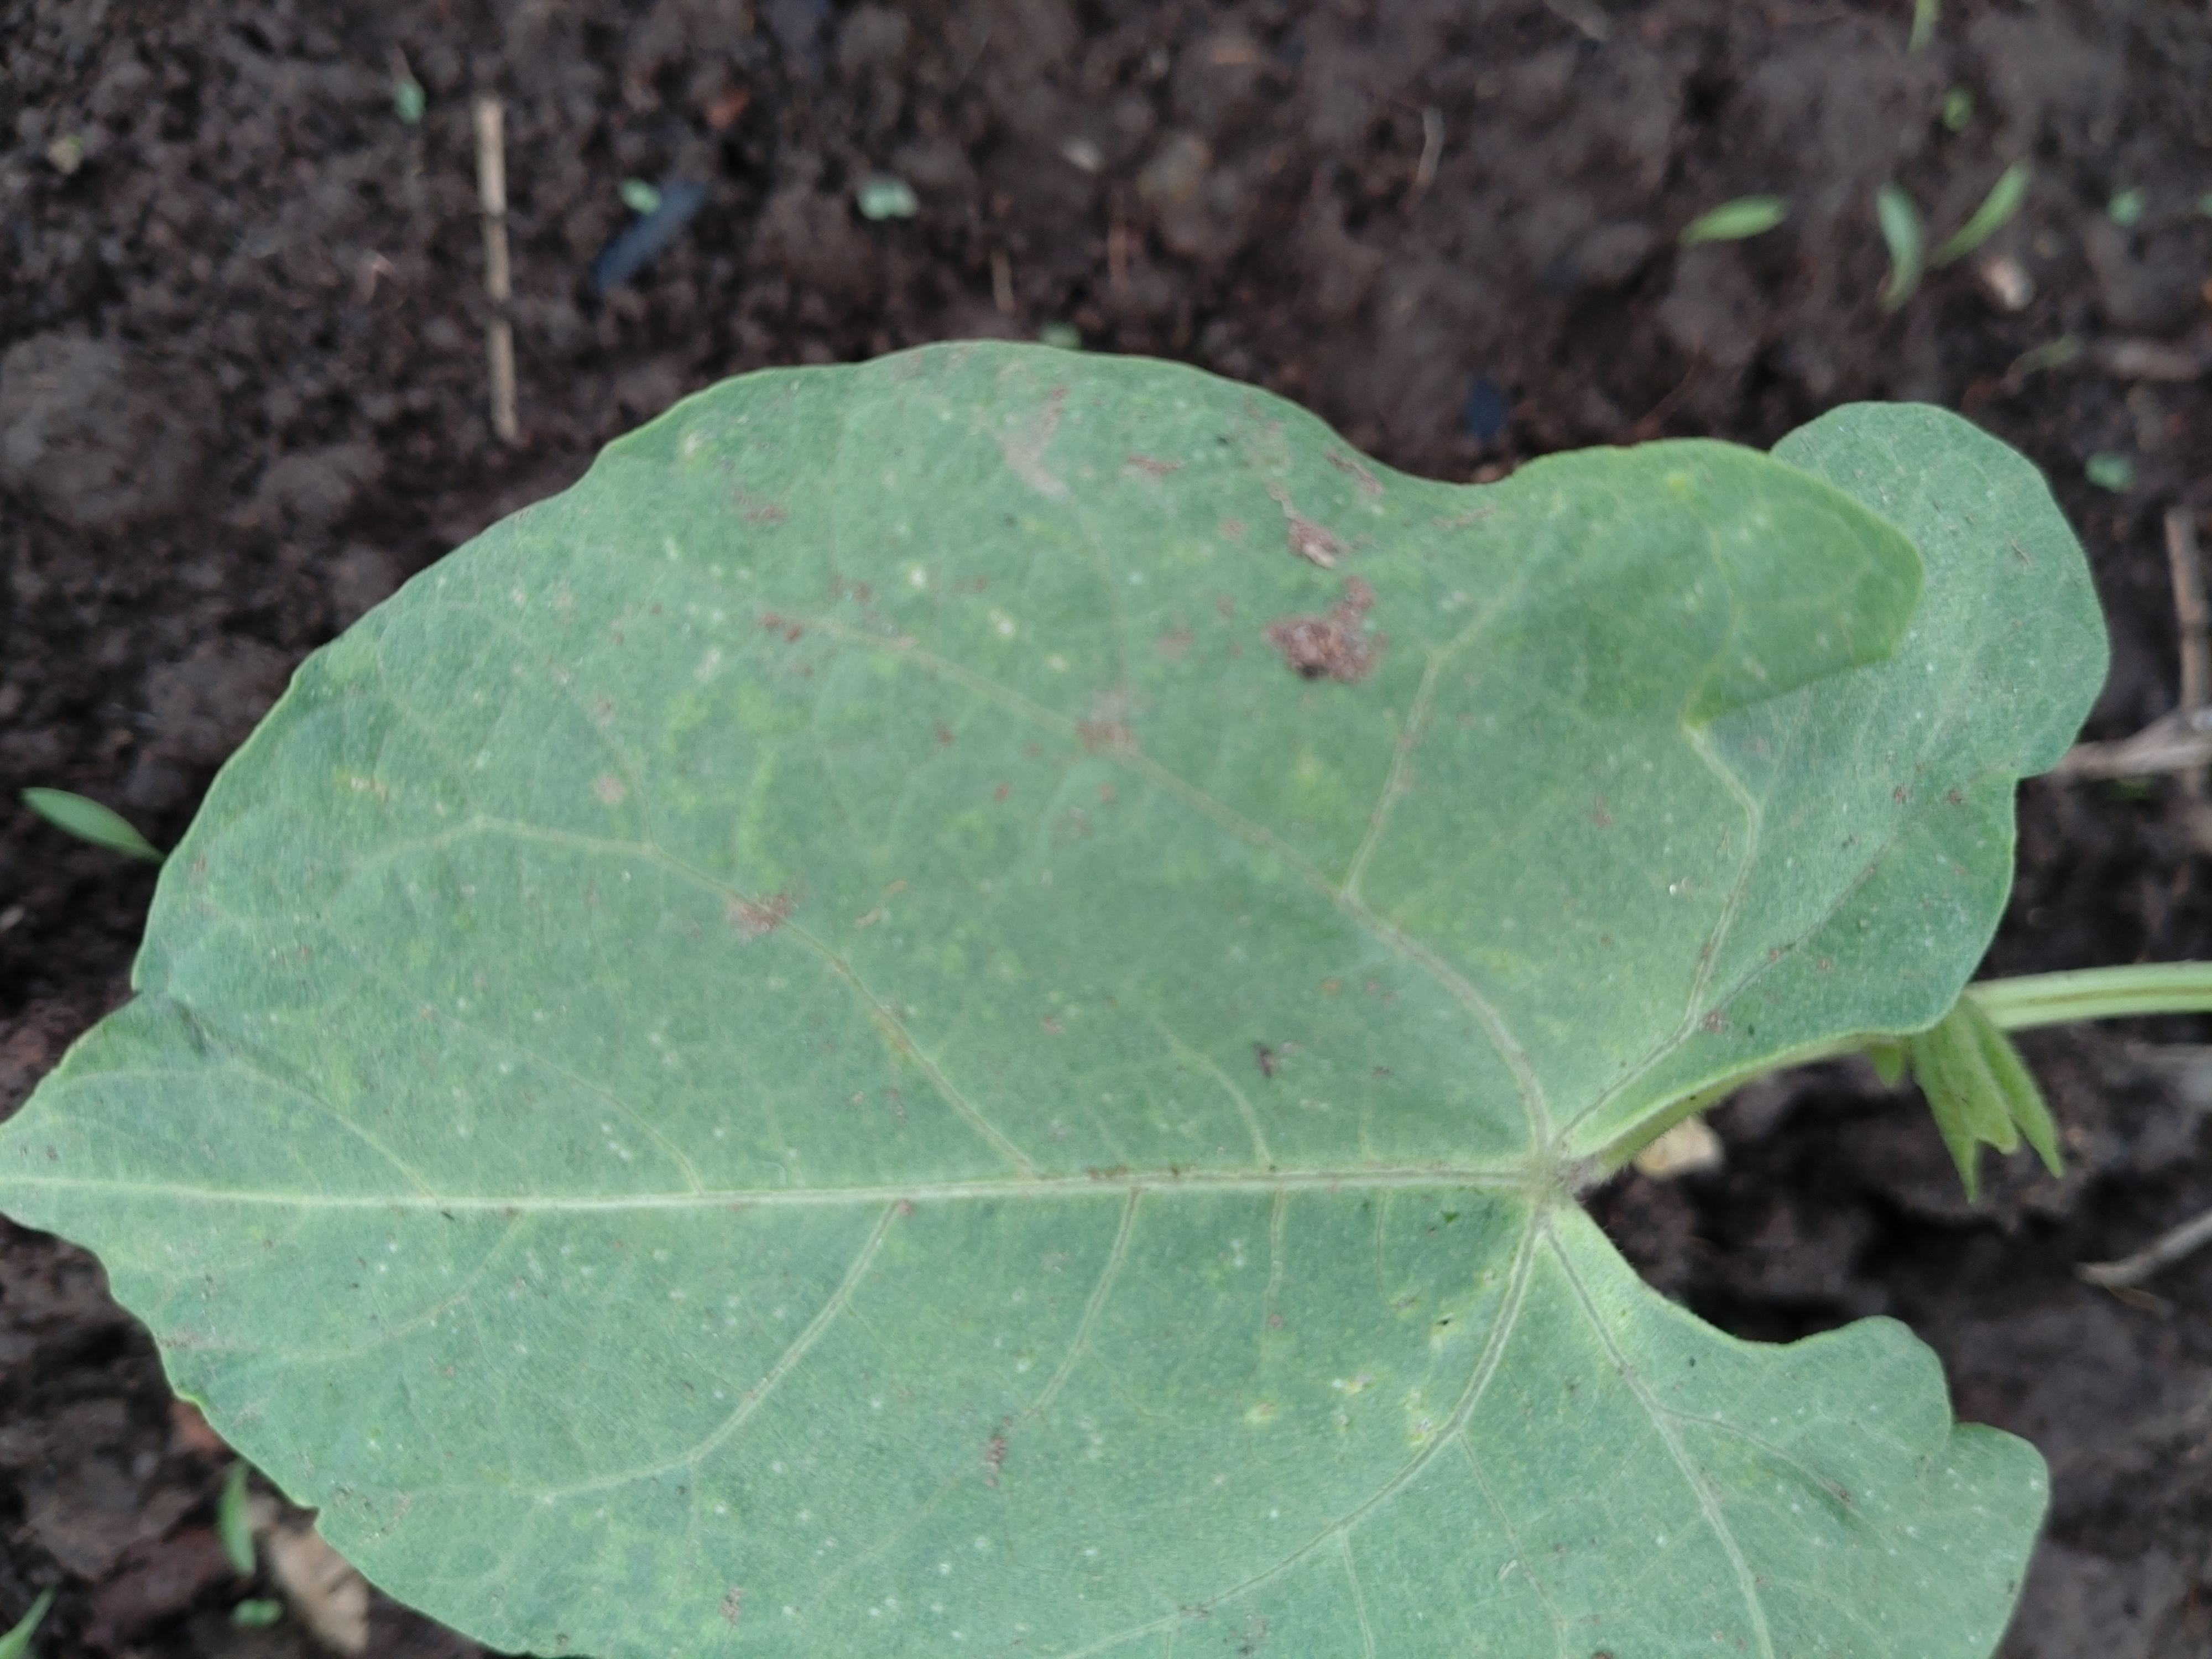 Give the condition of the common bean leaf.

healthy
